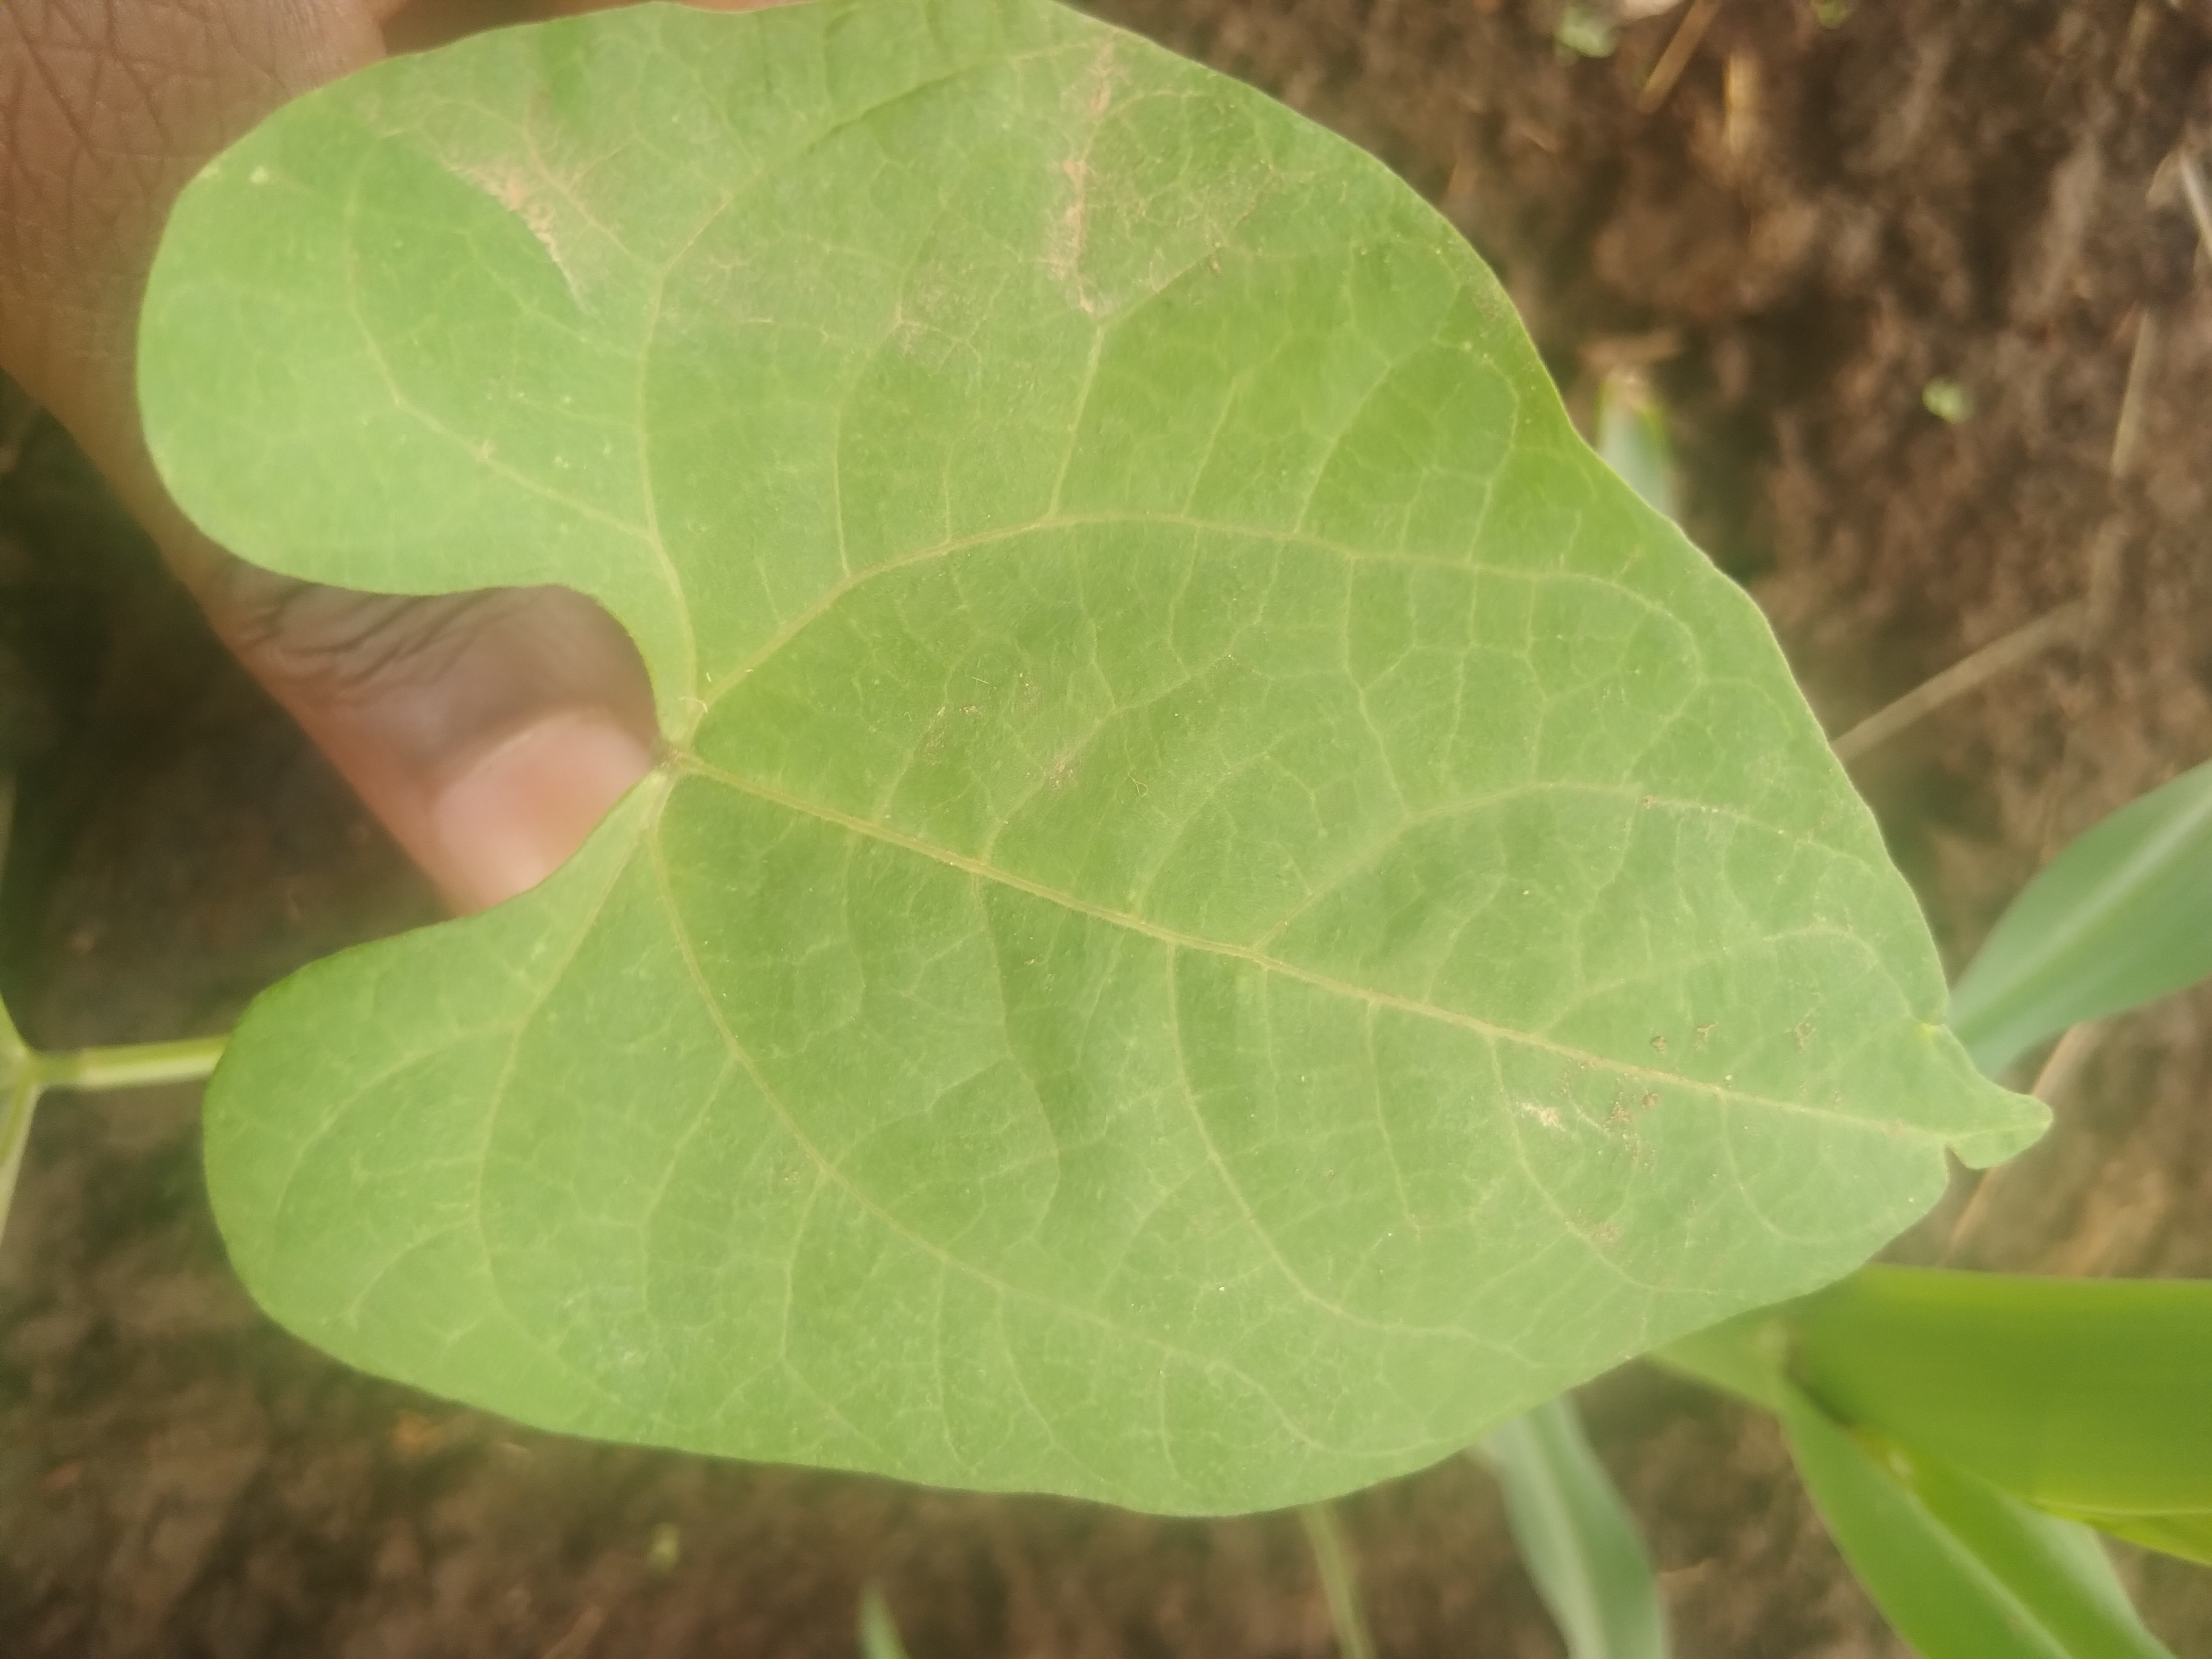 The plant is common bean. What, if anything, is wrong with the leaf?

healthy
